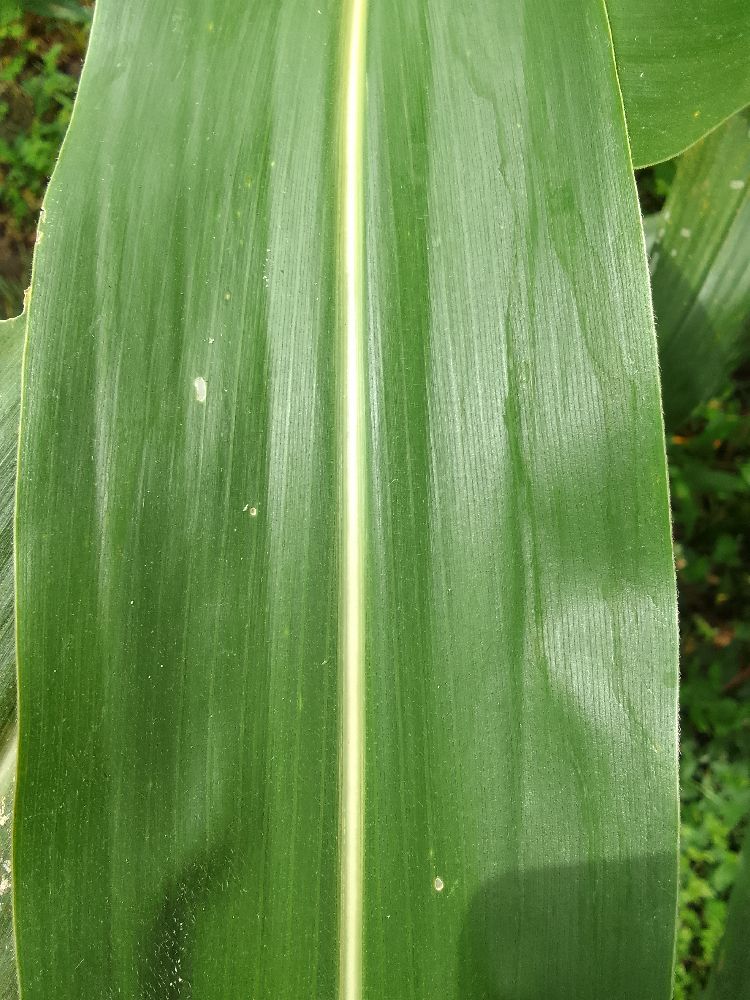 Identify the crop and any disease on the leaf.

maize, healthy
